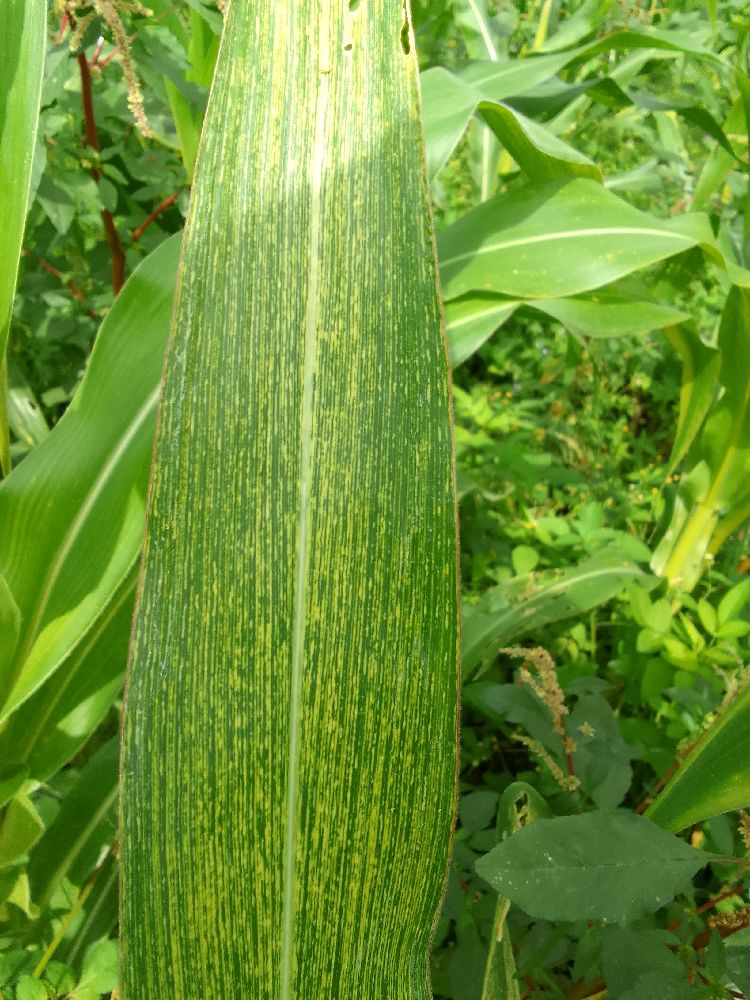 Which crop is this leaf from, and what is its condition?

maize, maize streak virus
